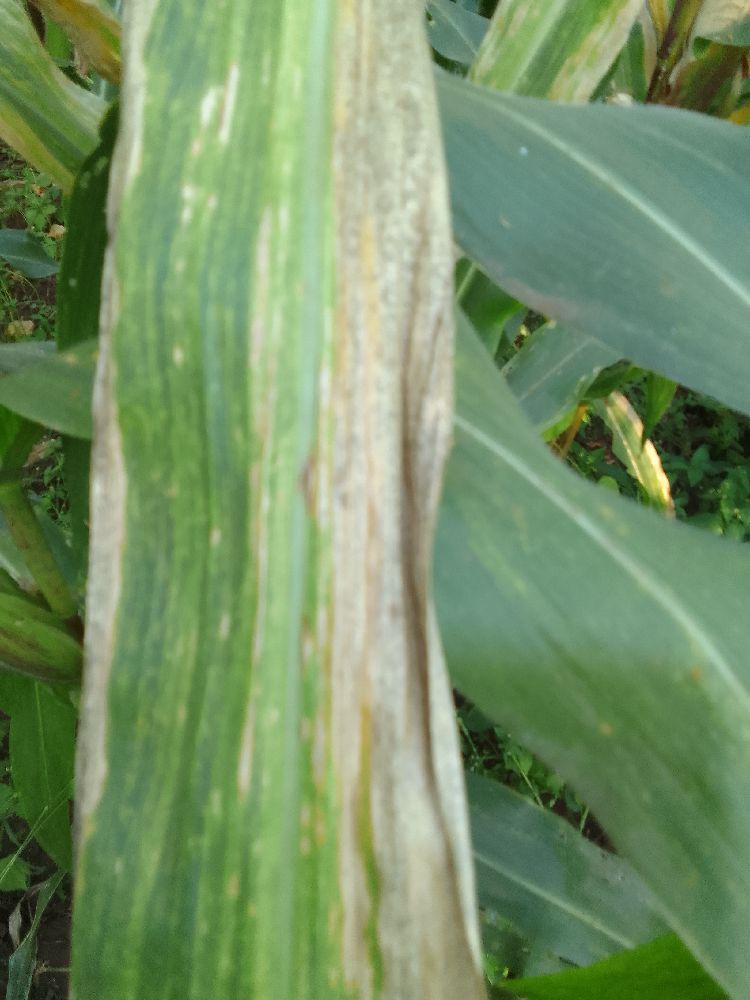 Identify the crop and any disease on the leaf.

maize, maize lethal necrosis
